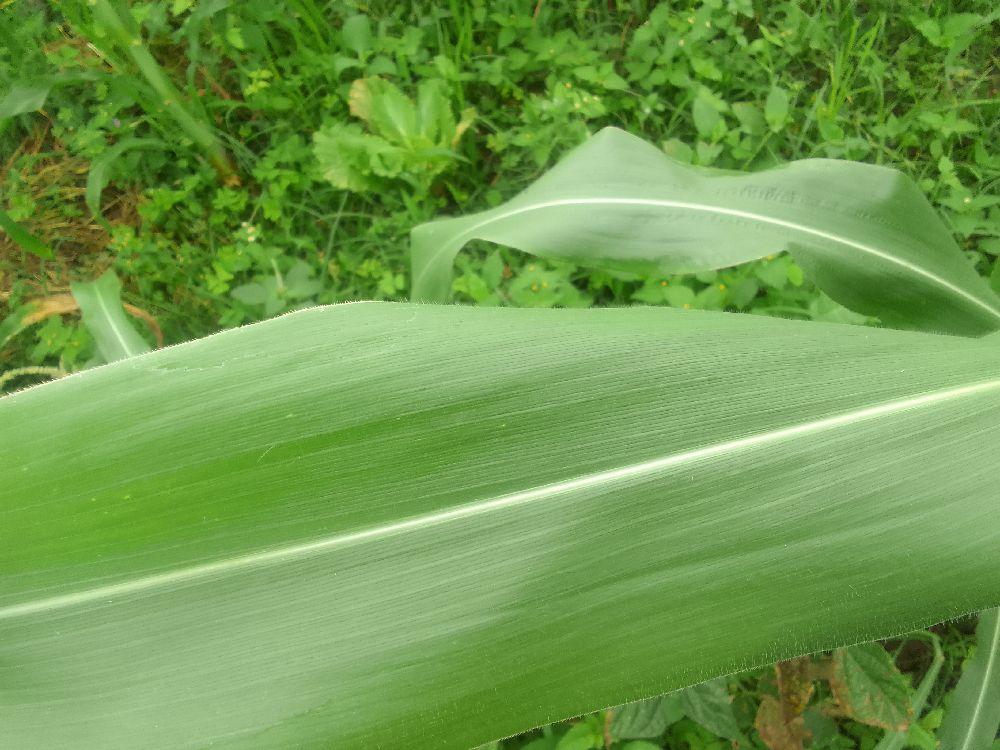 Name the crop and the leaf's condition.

maize, healthy
